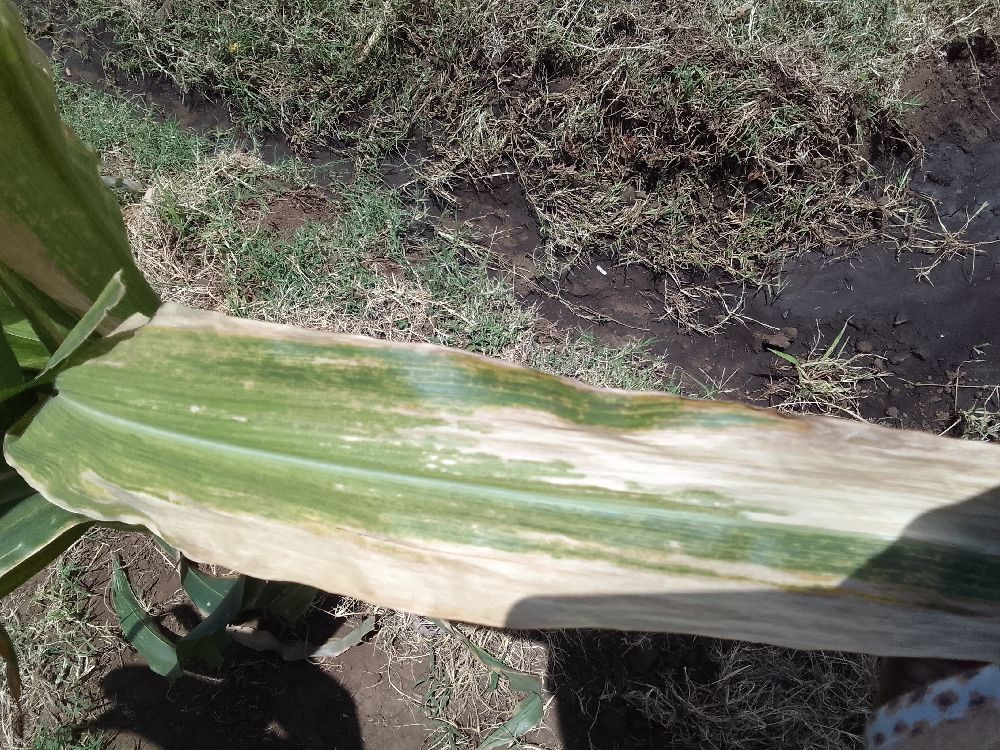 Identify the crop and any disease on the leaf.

maize, maize lethal necrosis
